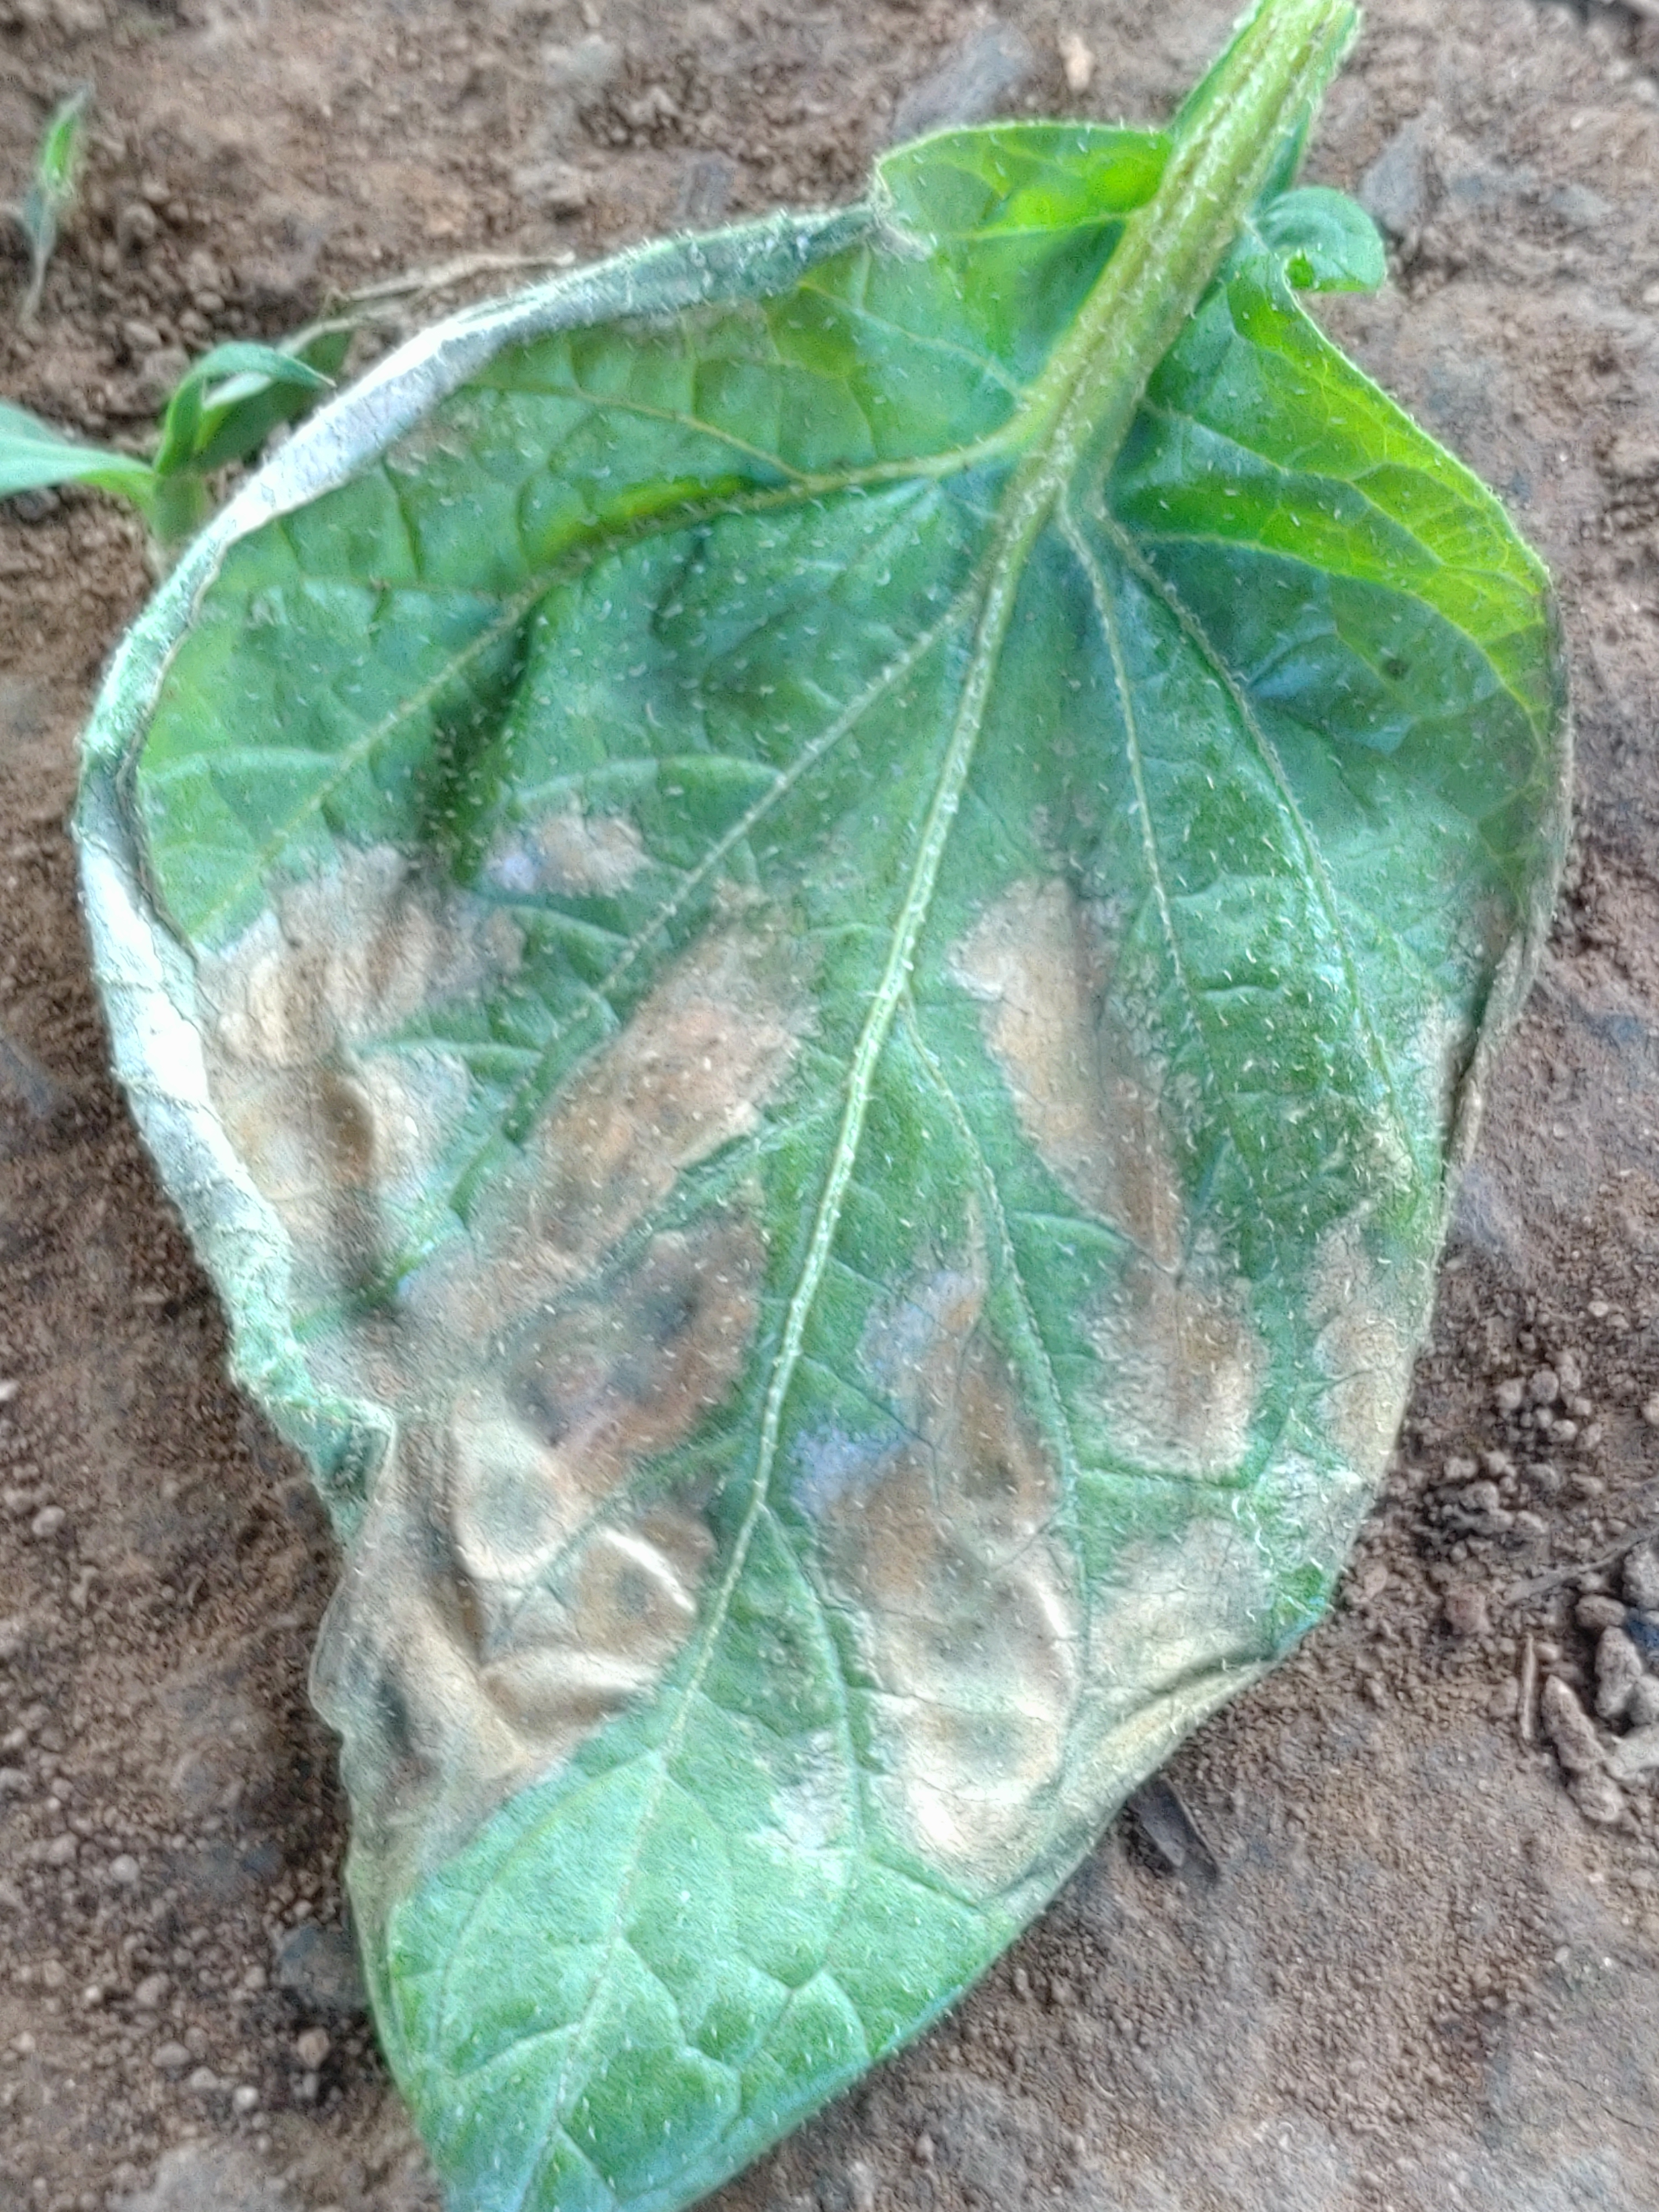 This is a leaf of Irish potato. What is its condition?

early blight
